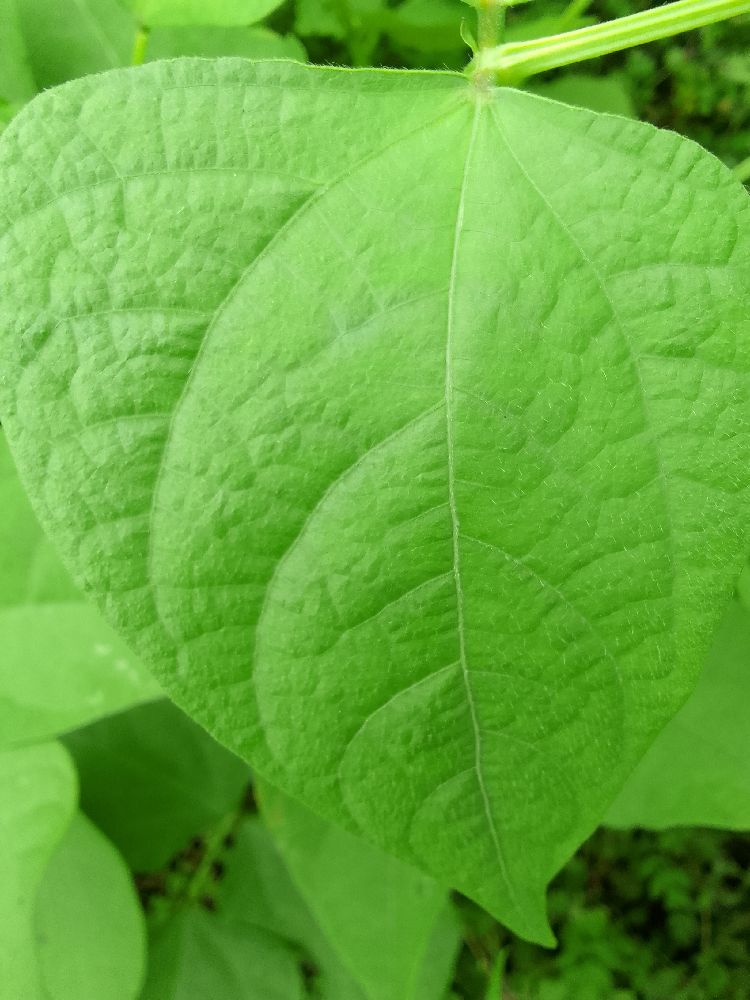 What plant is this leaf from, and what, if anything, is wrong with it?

common bean, healthy
